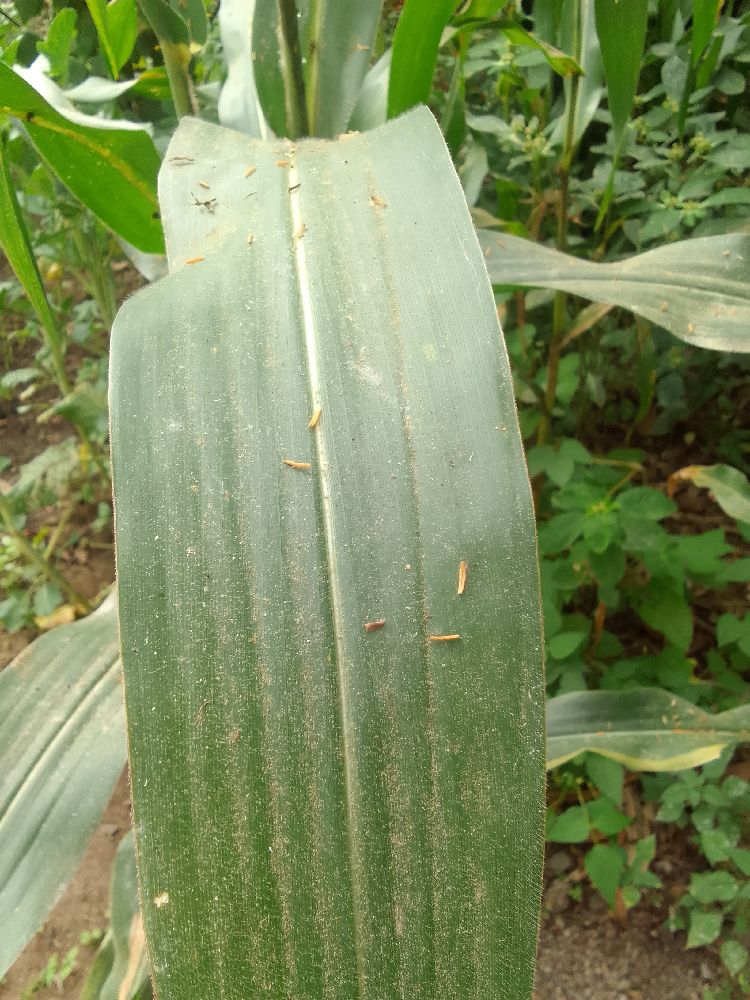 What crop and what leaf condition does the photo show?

maize, healthy
